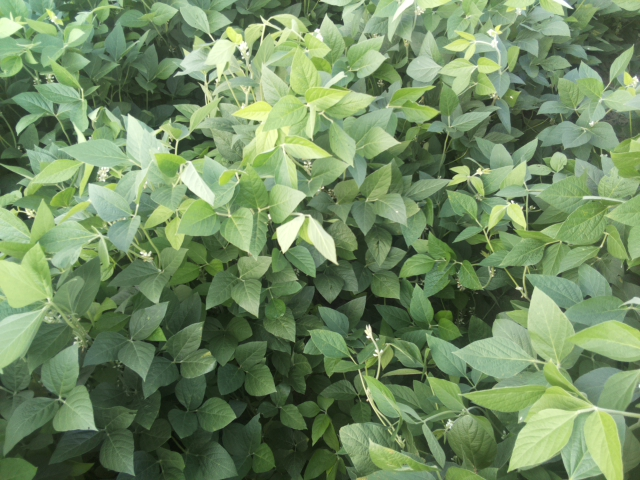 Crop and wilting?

soybean, leaves with no wilting
